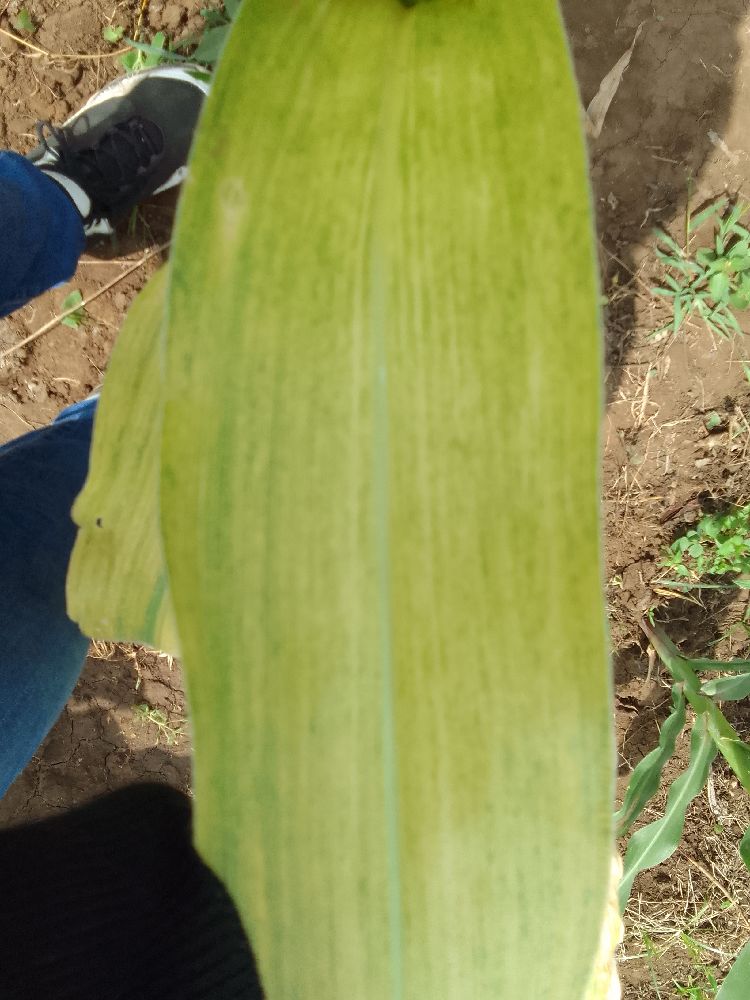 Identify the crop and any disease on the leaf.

maize, maize lethal necrosis
